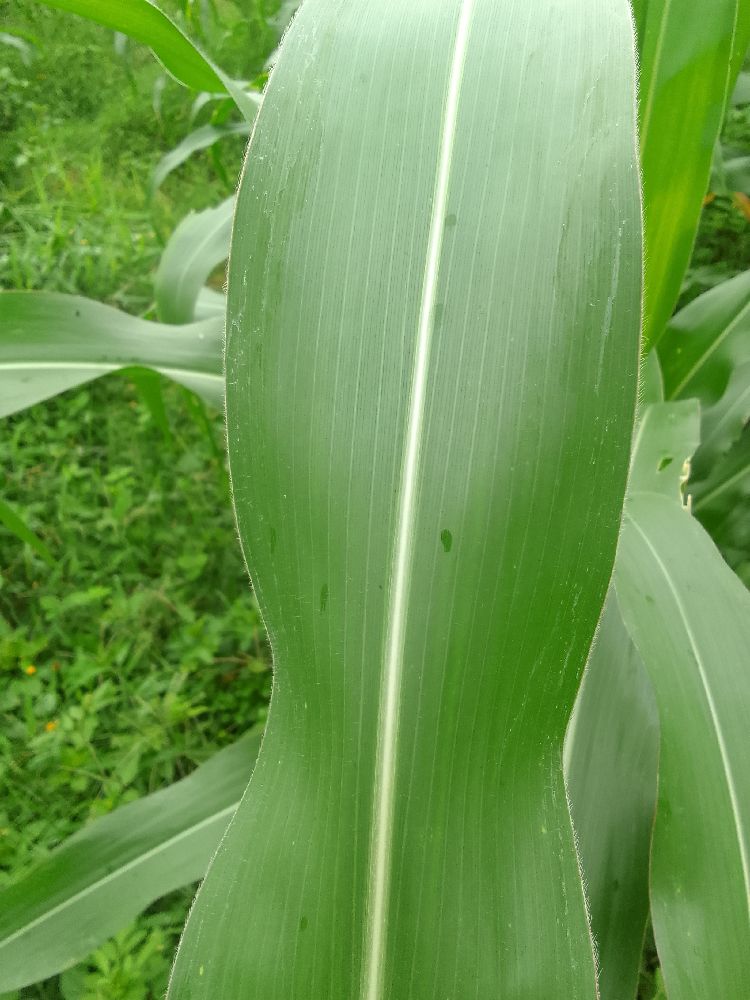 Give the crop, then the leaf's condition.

maize, healthy
